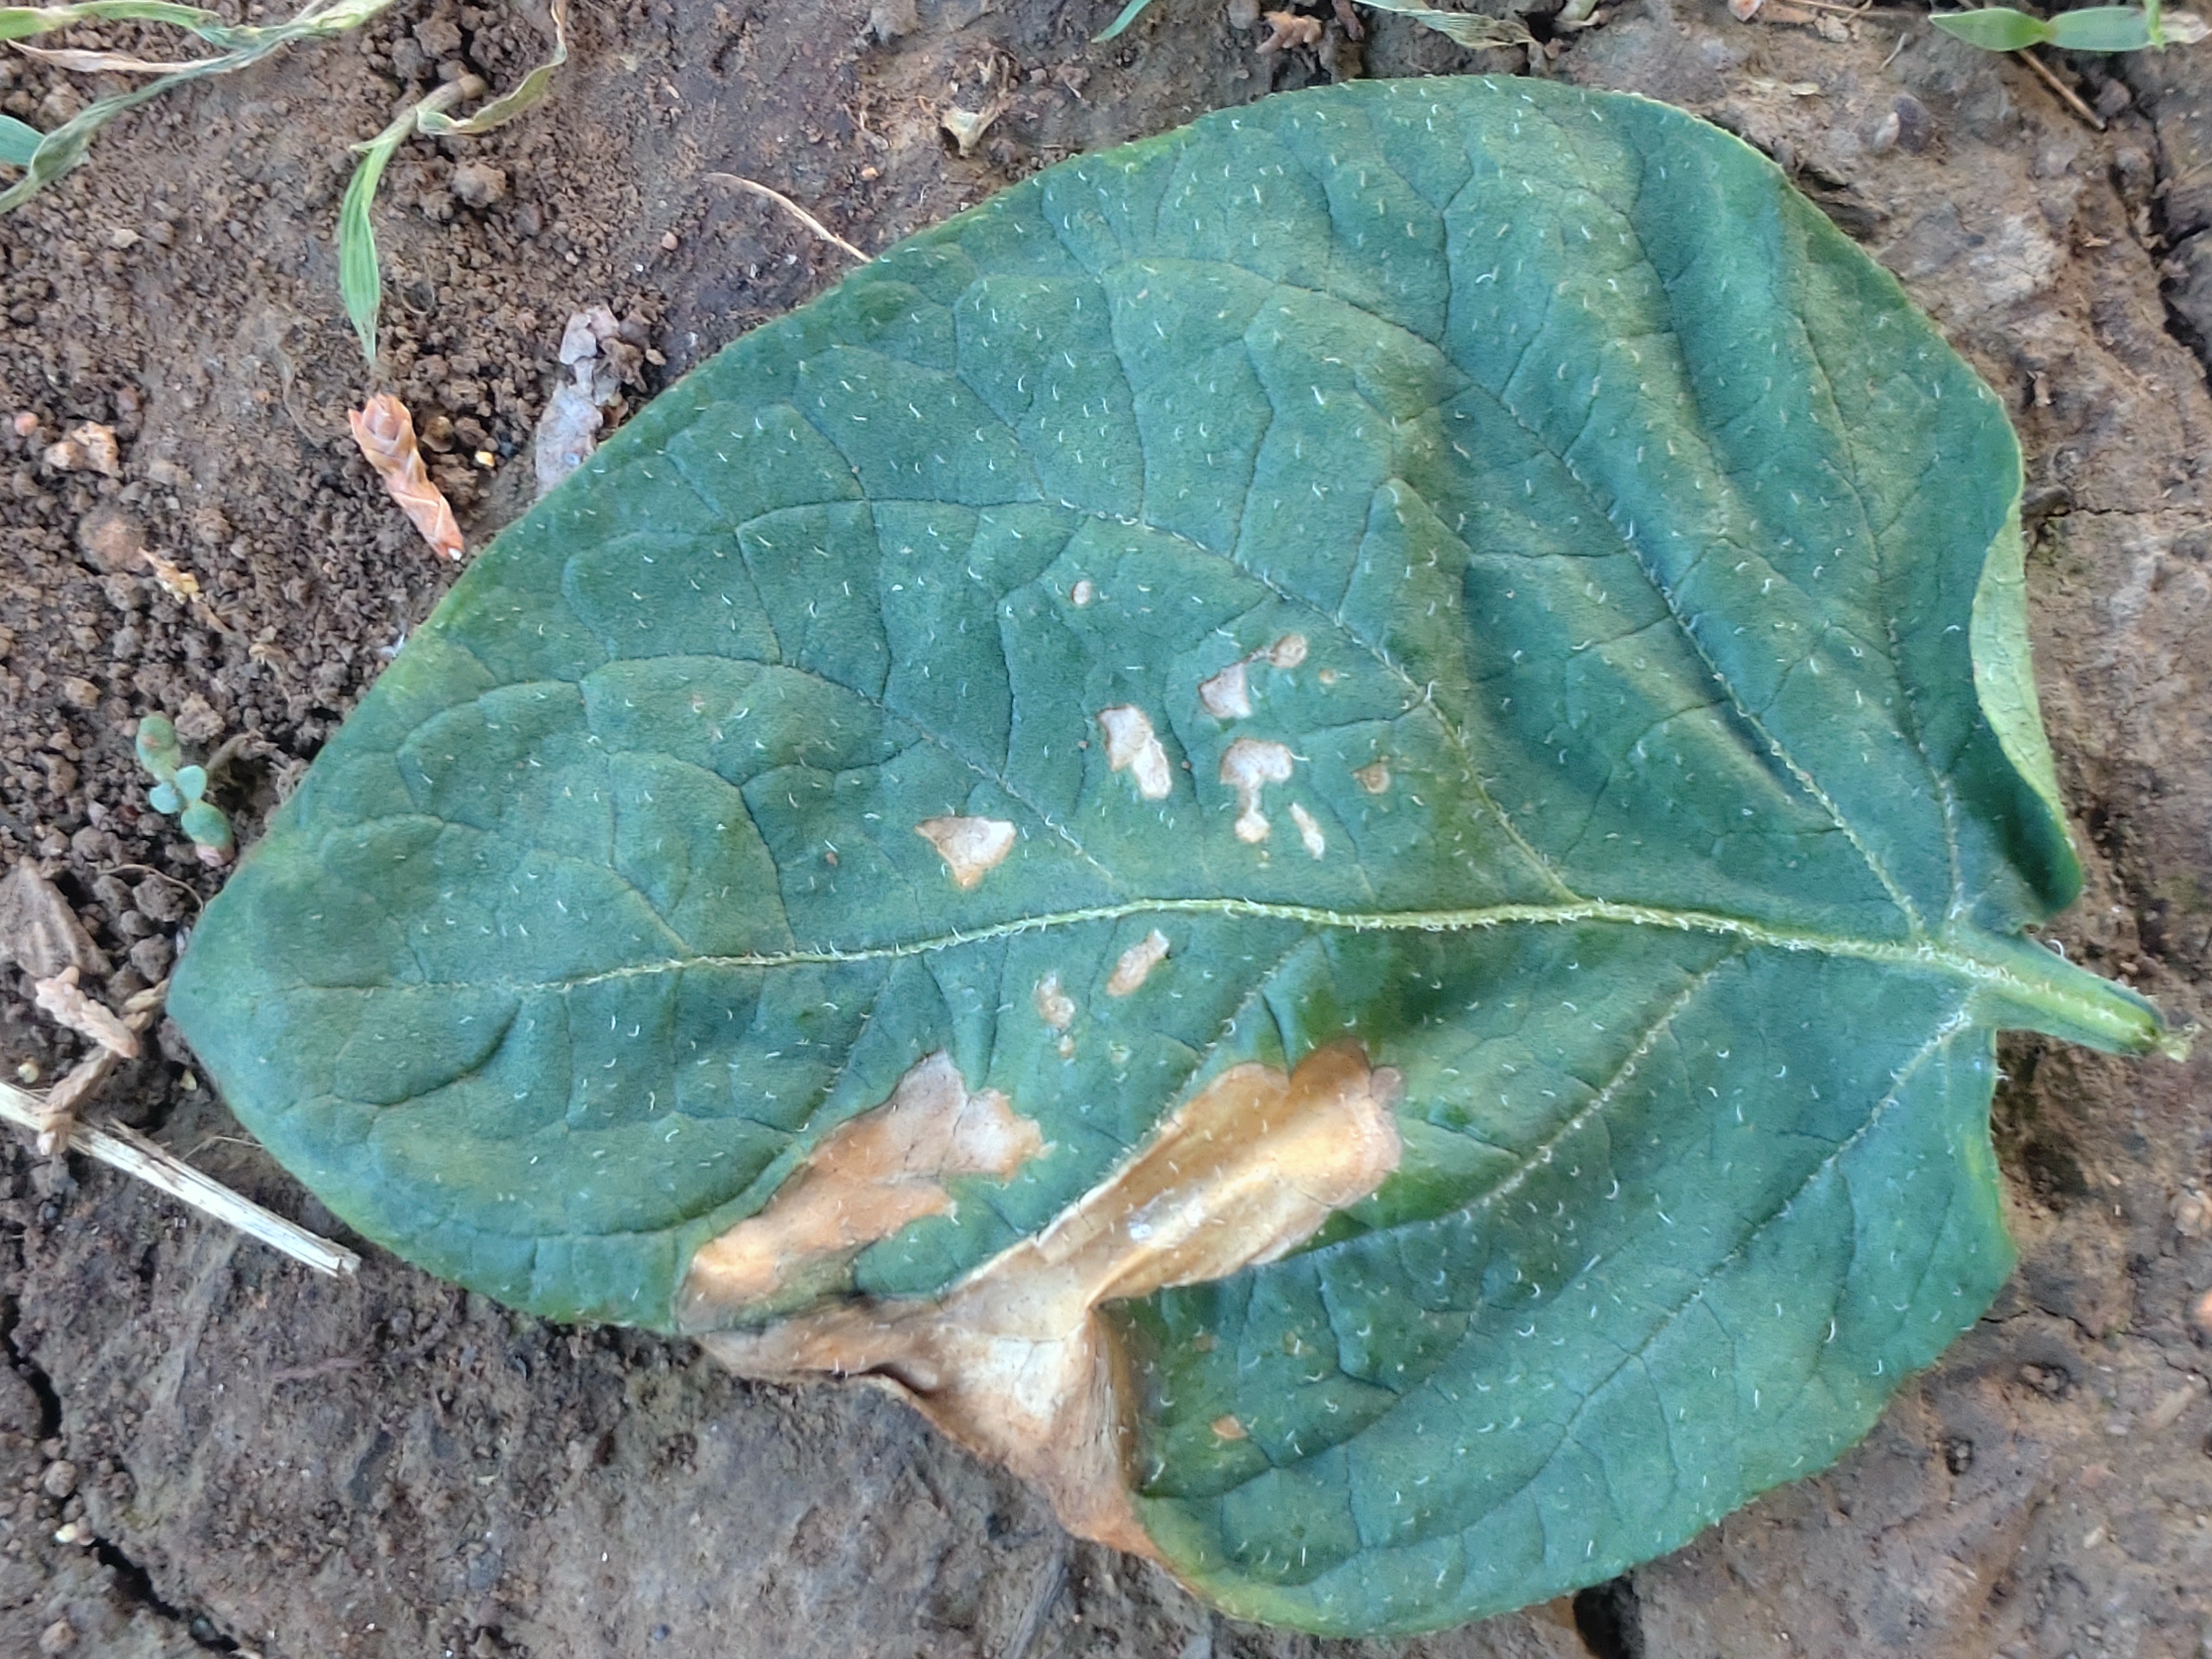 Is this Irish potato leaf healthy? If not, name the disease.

early blight
